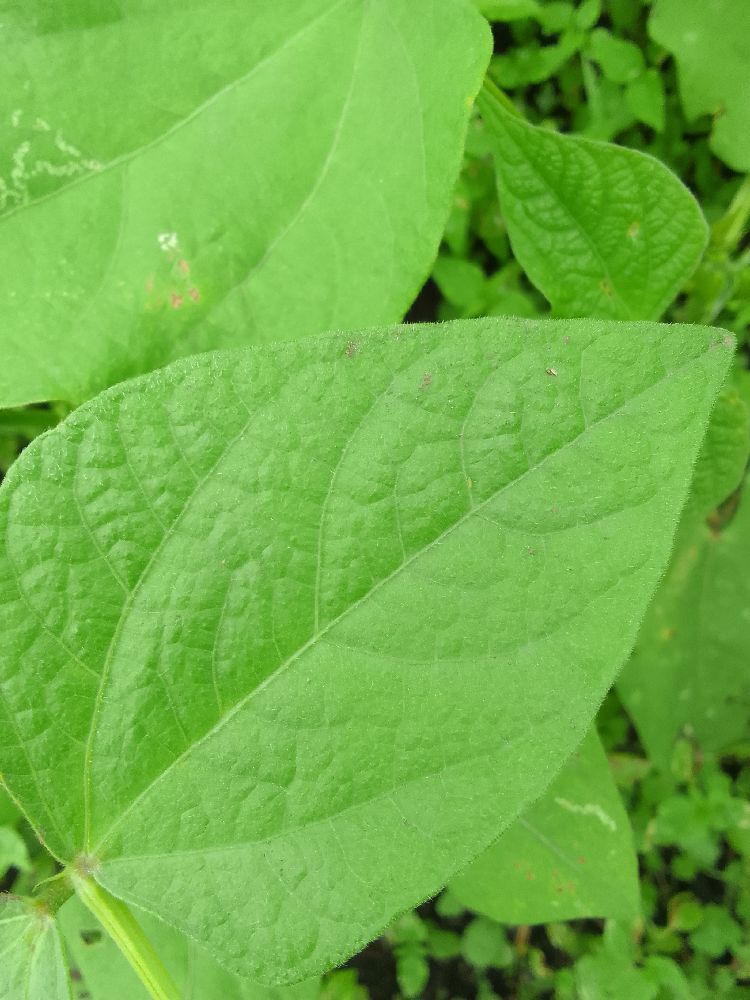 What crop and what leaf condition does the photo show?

common bean, healthy
